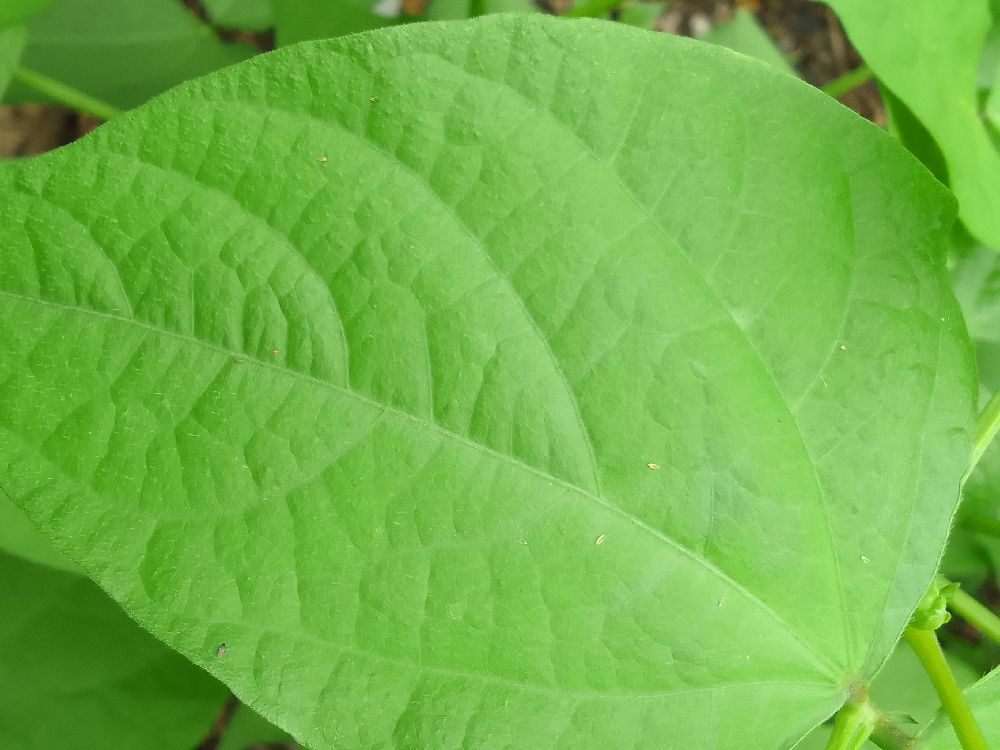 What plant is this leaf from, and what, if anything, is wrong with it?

common bean, healthy
